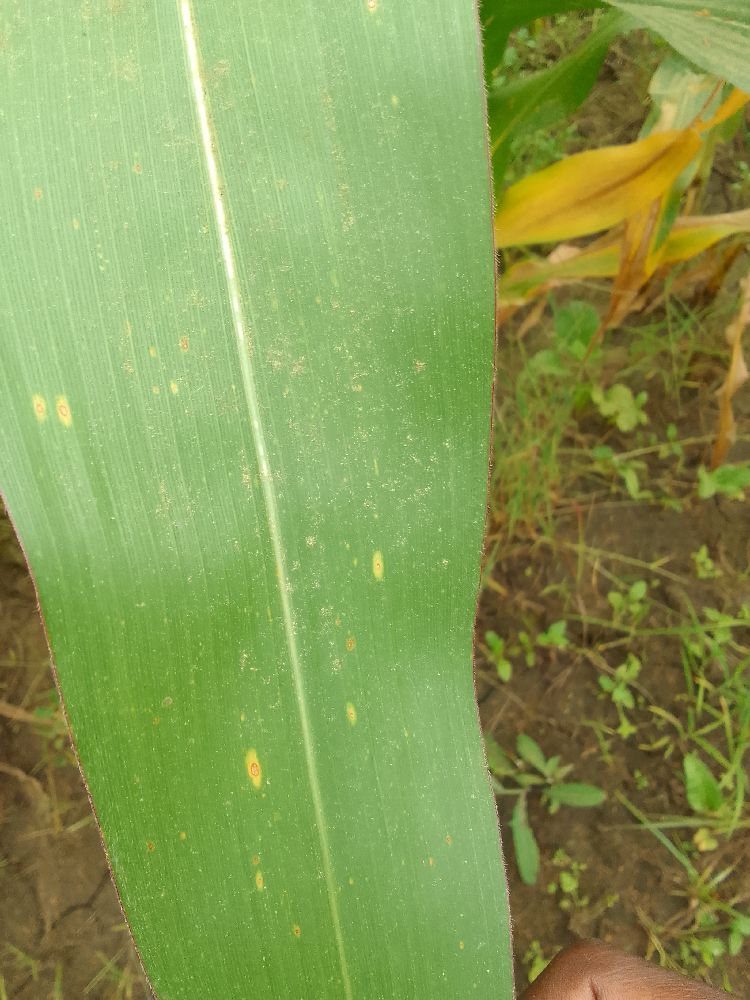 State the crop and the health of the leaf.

maize, healthy
